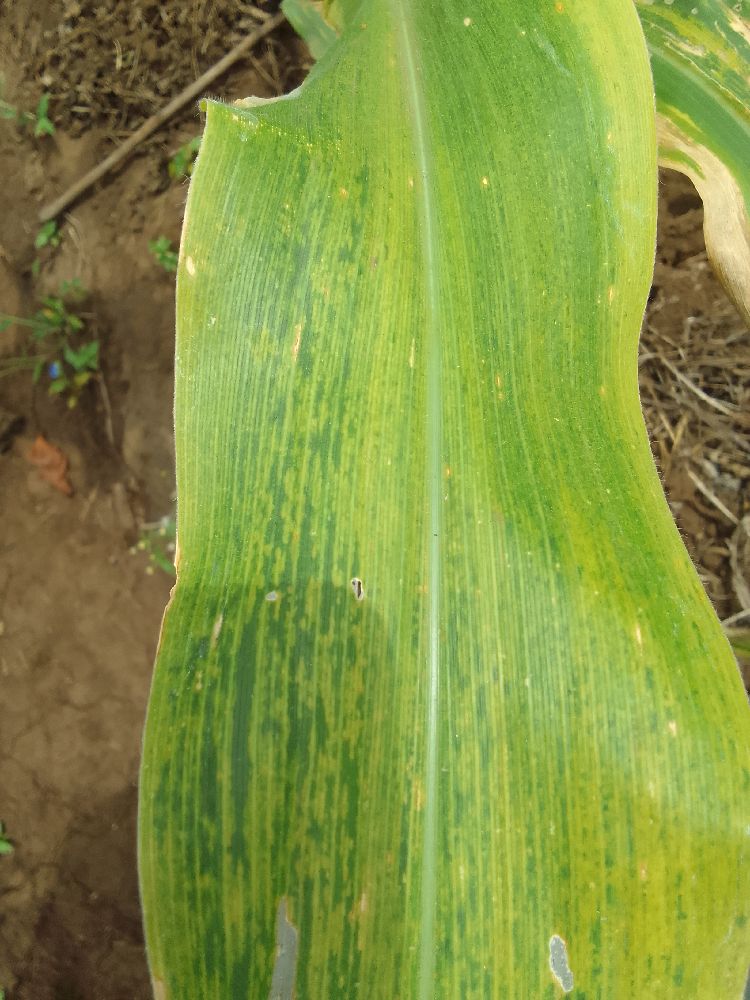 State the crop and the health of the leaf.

maize, maize lethal necrosis
